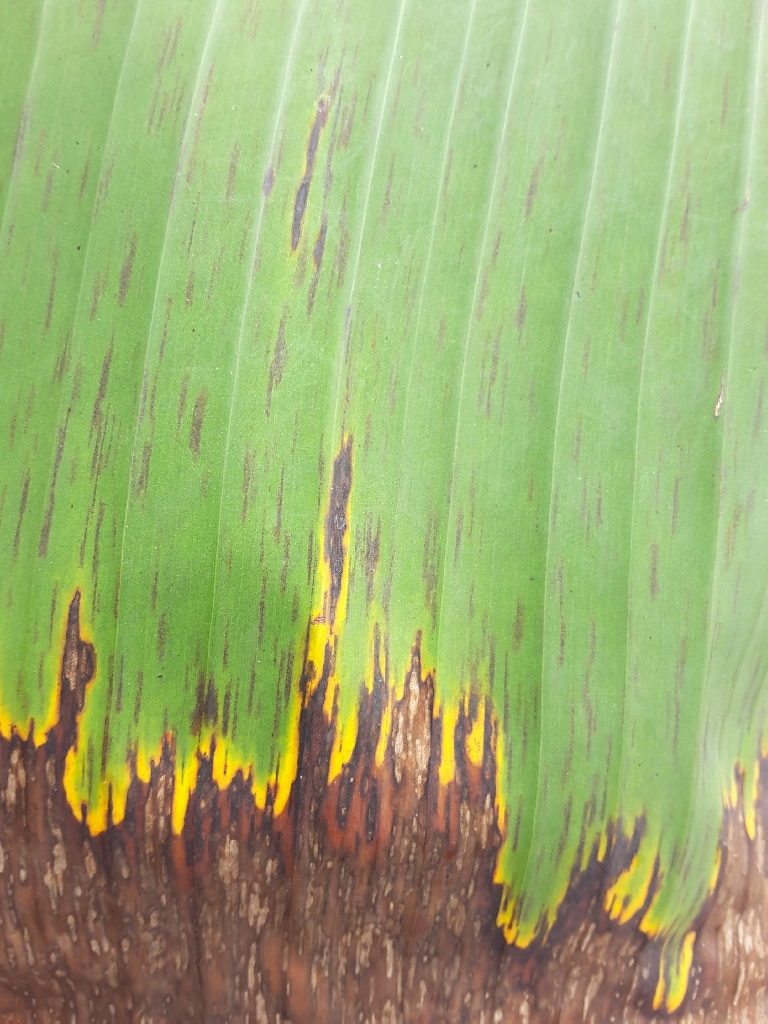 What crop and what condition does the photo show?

banana, black sigatoka
